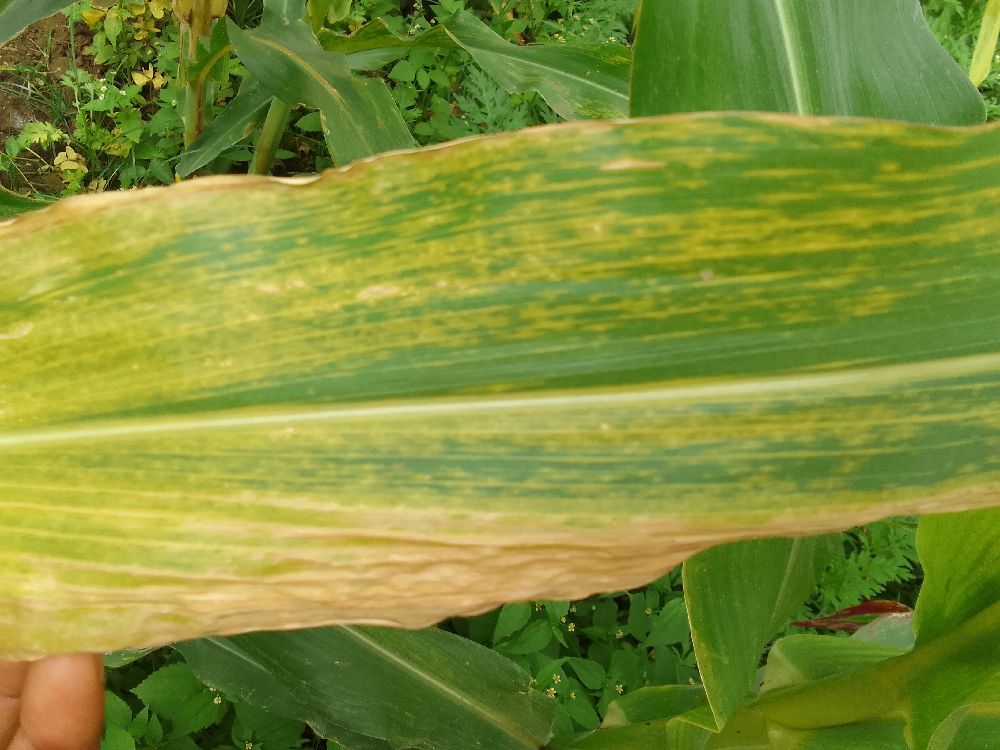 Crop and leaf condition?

maize, maize lethal necrosis
